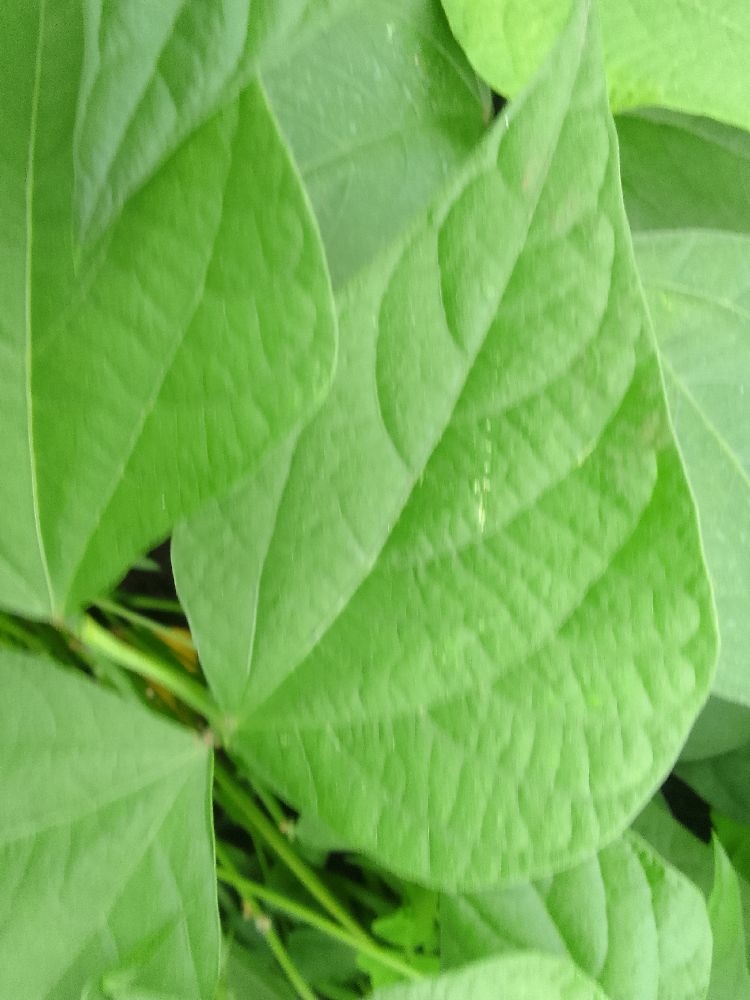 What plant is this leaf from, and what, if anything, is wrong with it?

common bean, healthy
